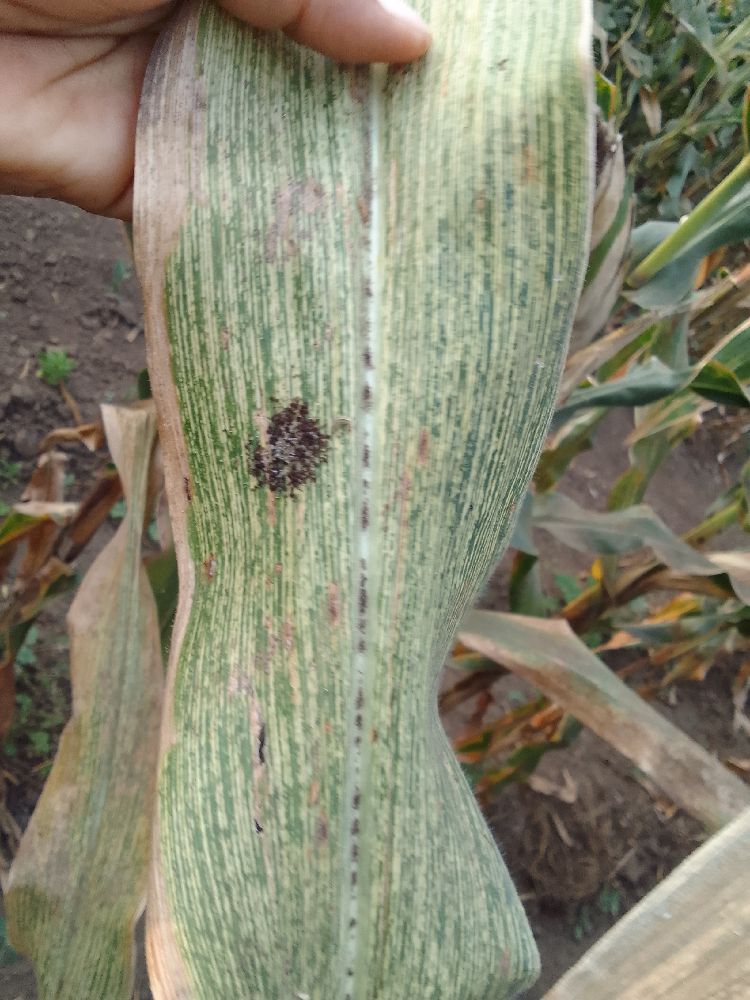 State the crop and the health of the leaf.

maize, maize streak virus
